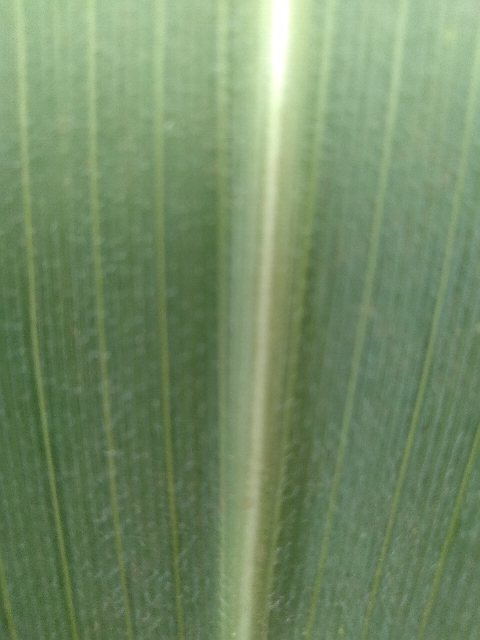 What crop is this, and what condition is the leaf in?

maize, healthy
